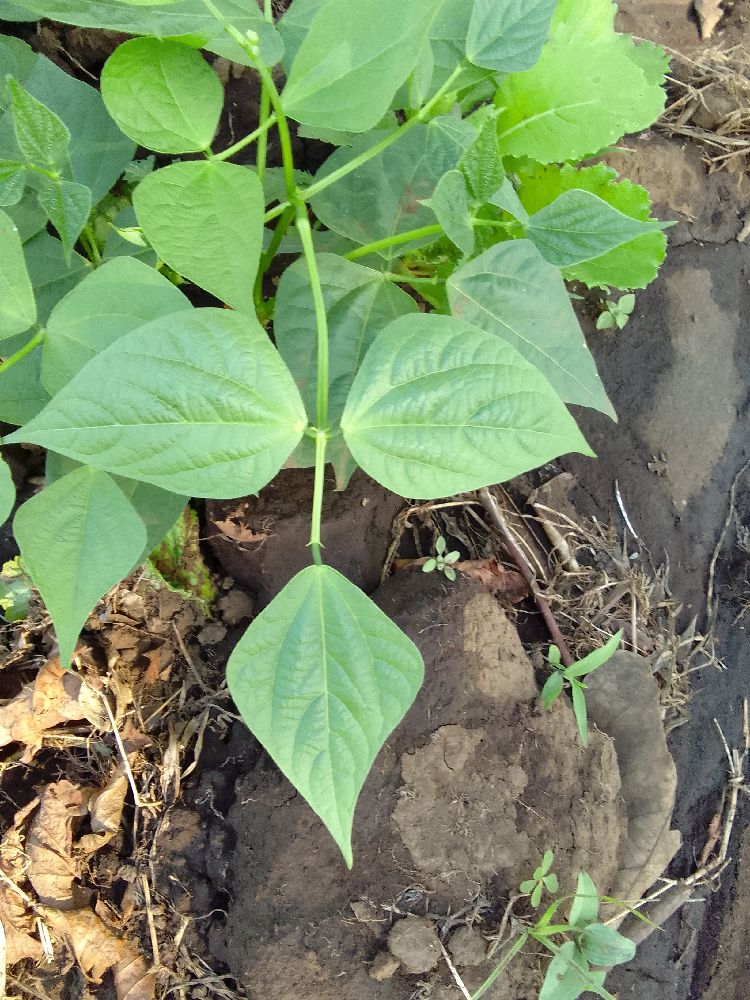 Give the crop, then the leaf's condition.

common bean, healthy
